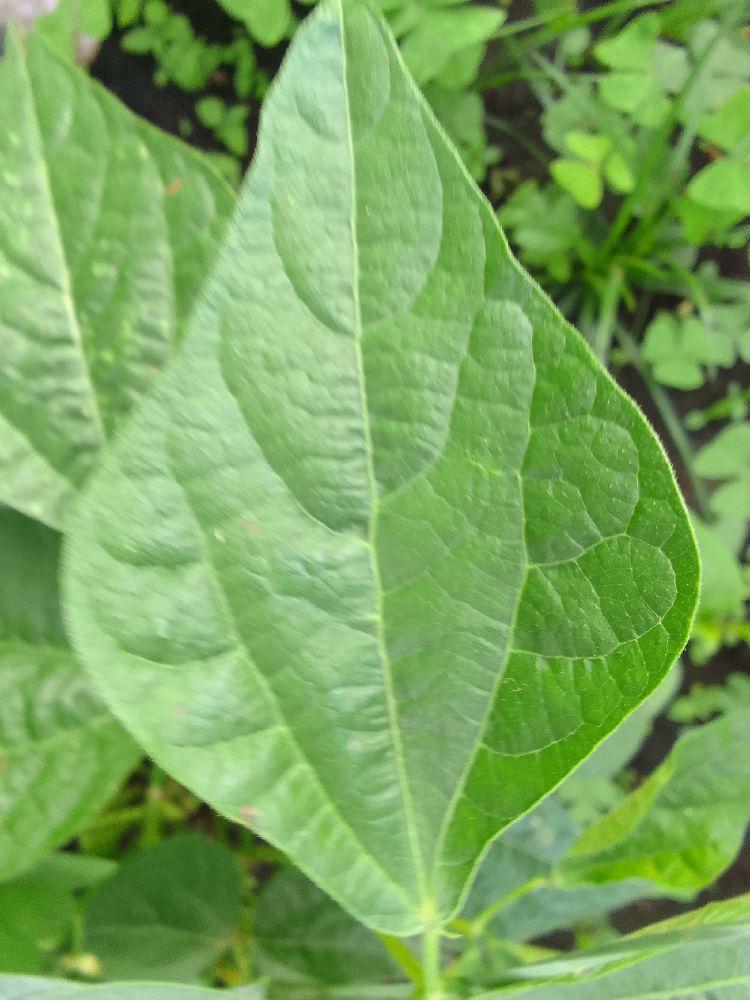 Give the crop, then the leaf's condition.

common bean, healthy
